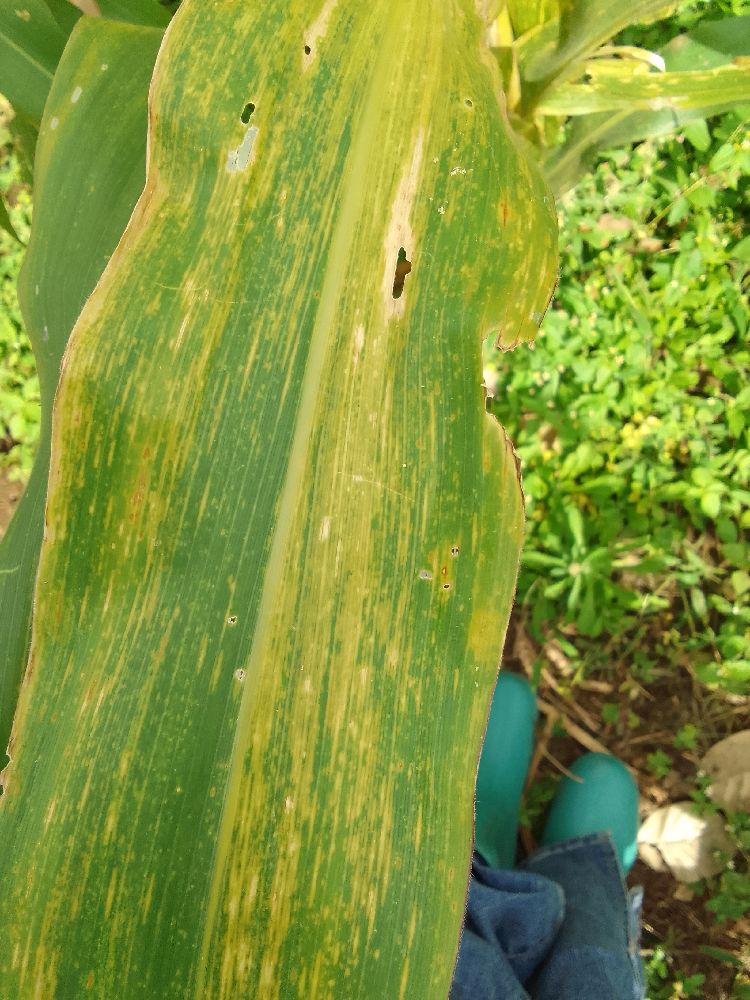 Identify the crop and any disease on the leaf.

maize, maize lethal necrosis
